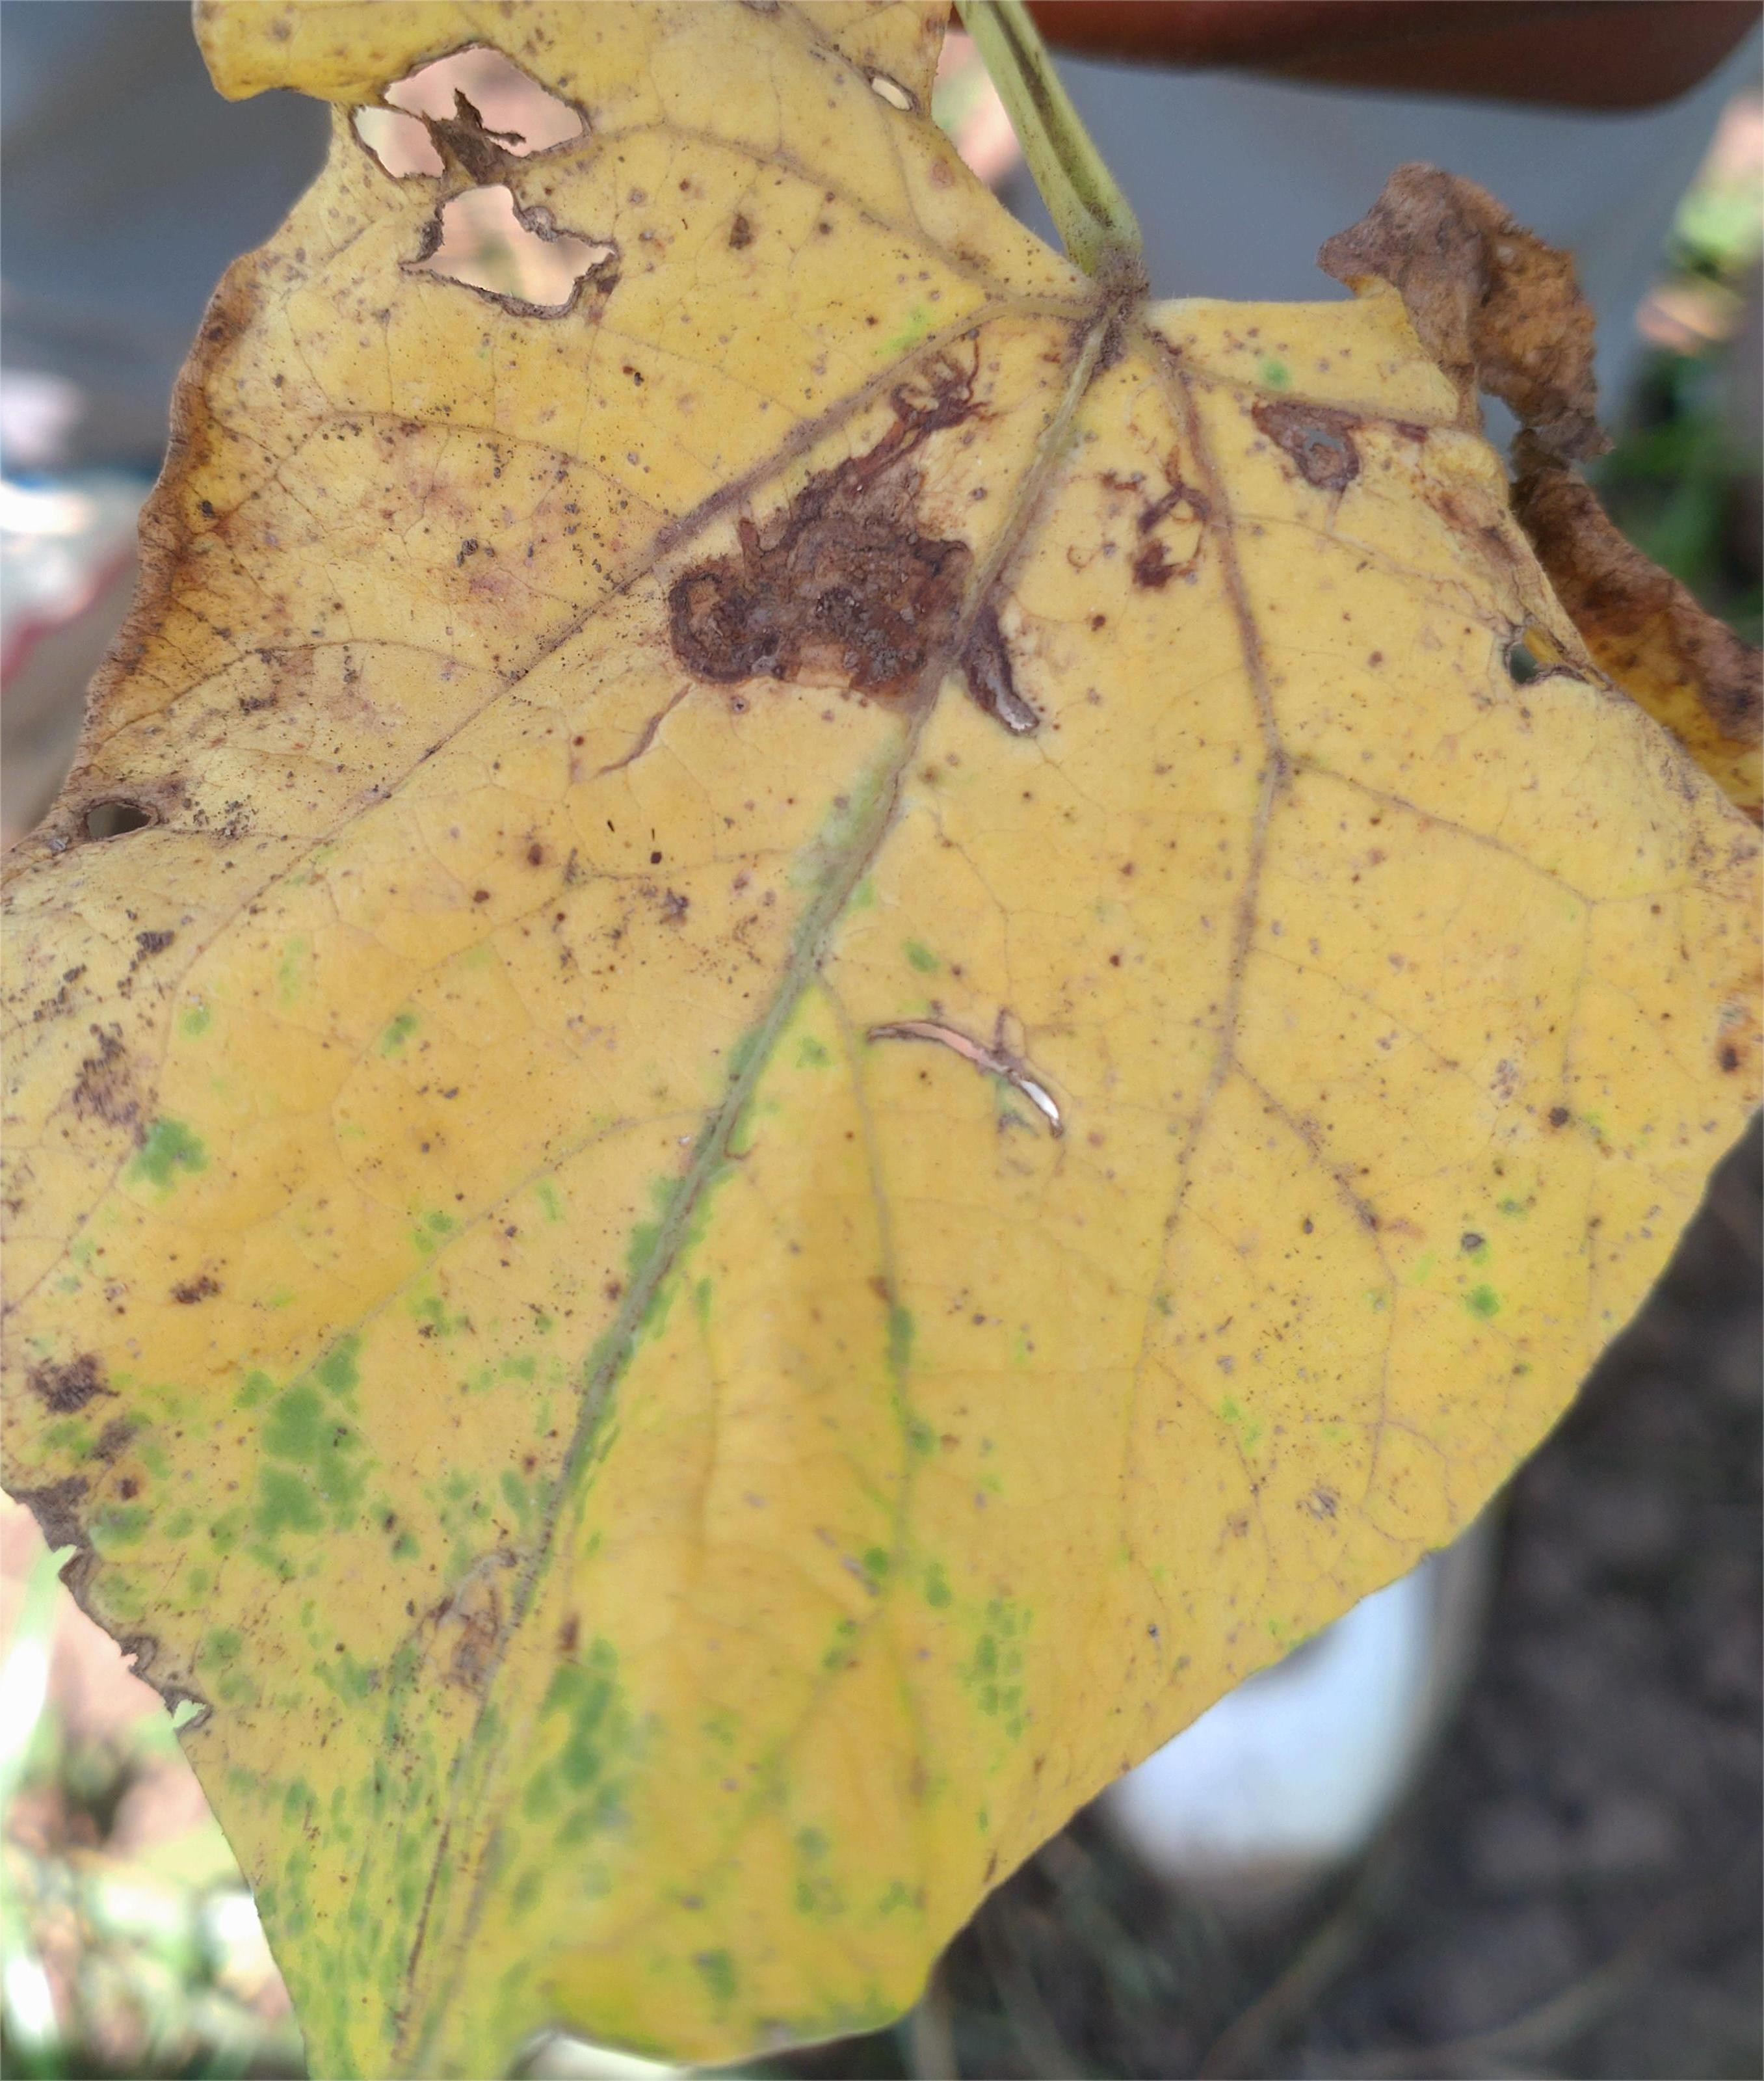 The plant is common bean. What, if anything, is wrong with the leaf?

anthracnose
